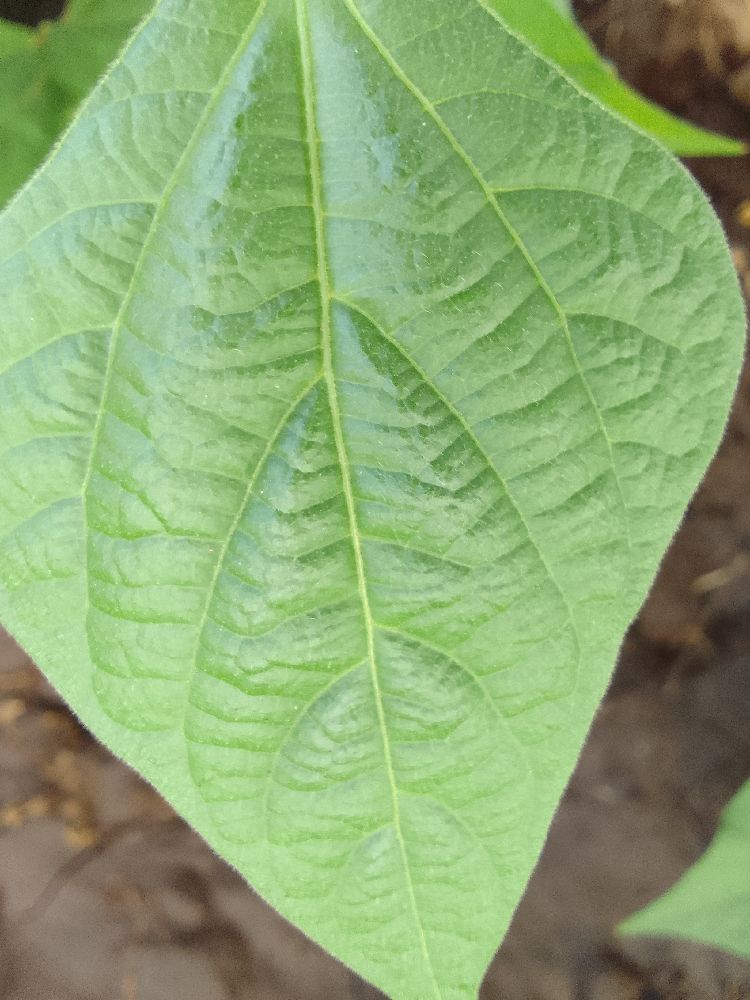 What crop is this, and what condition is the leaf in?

common bean, healthy
